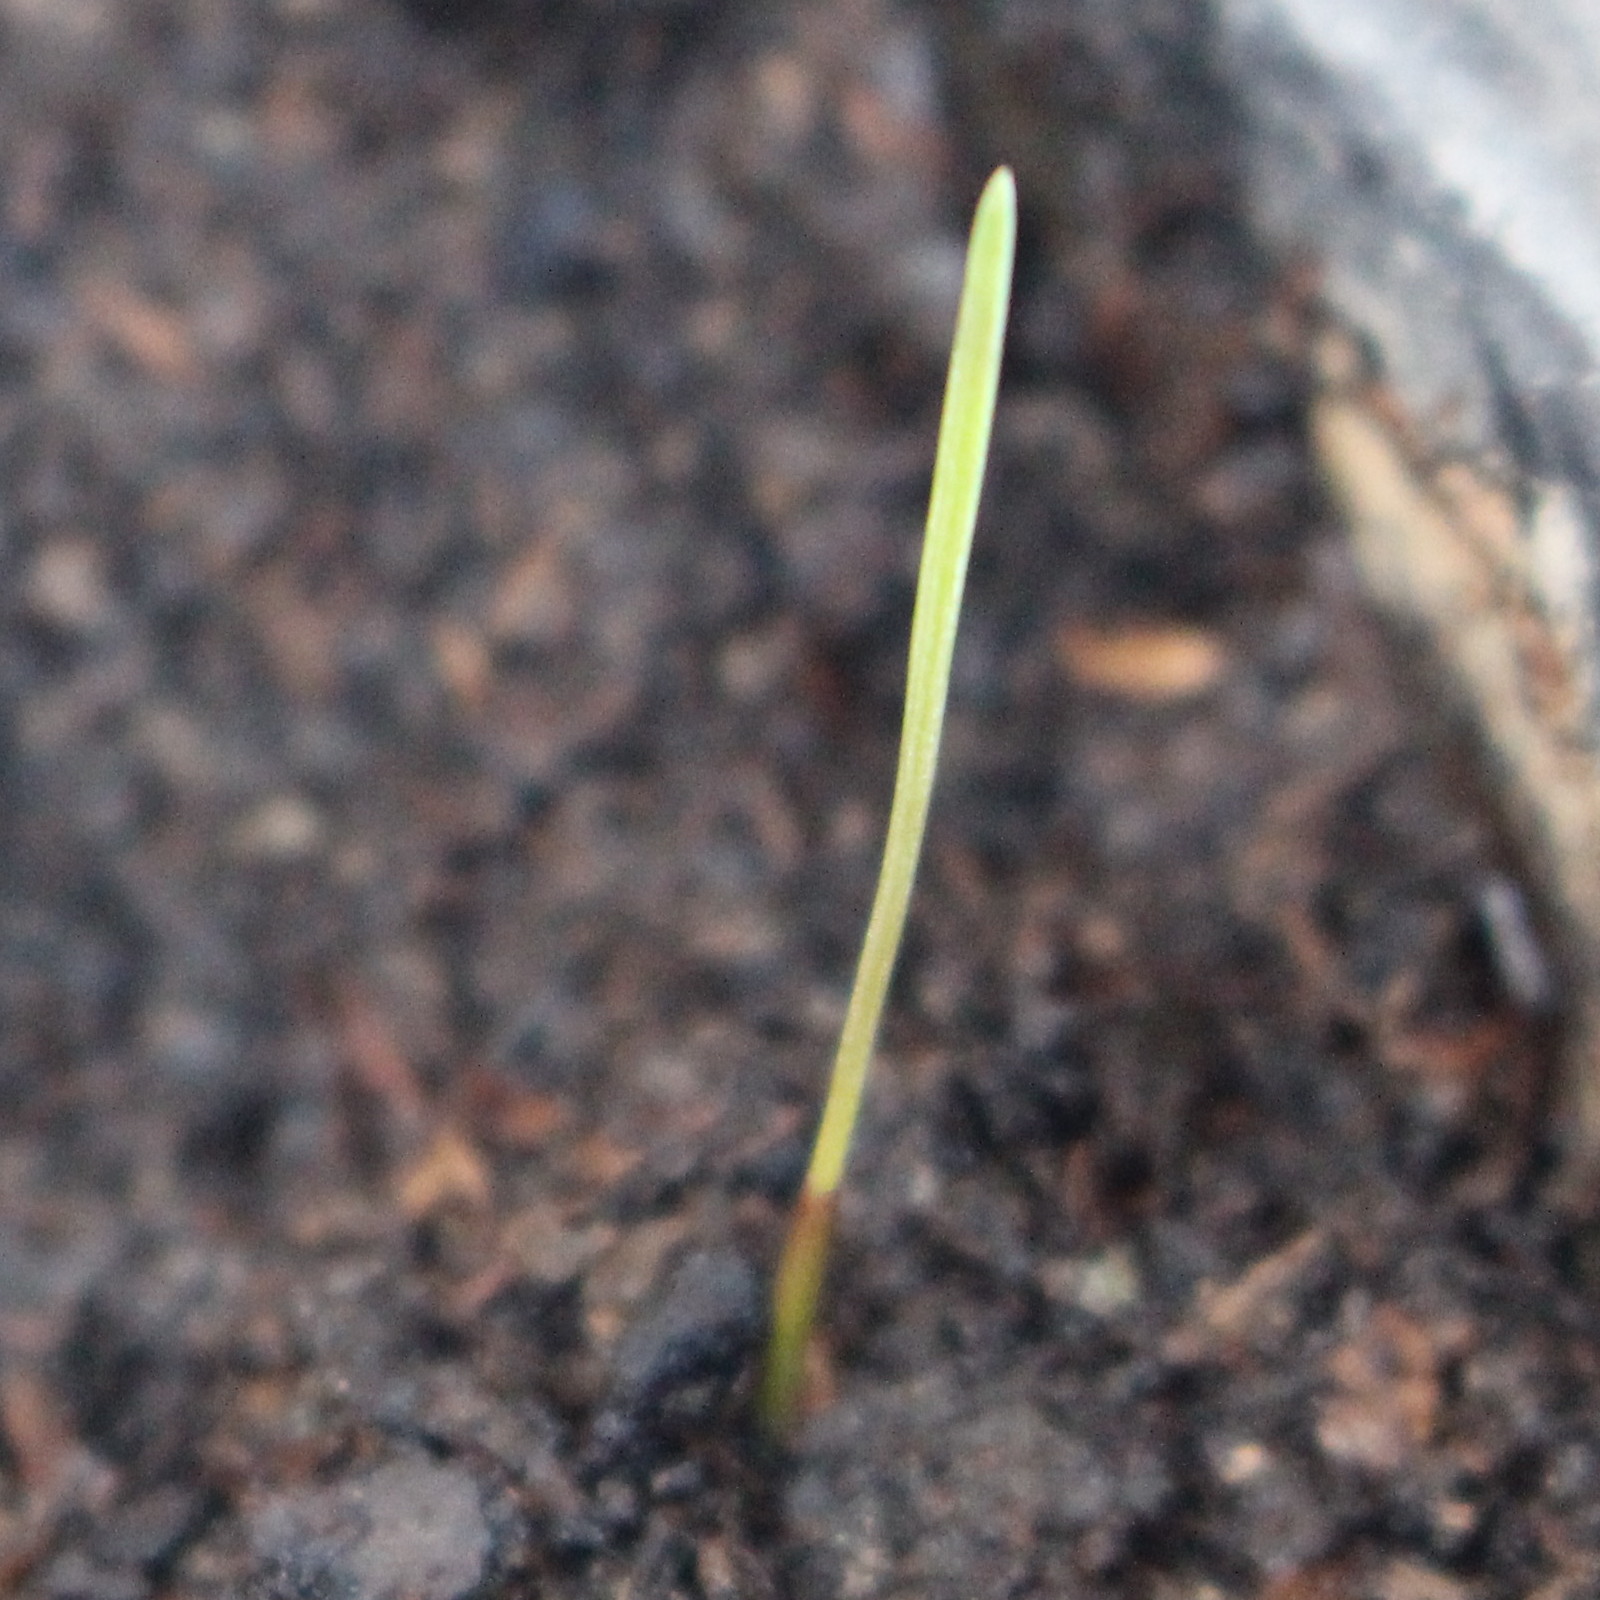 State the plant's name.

Lolium multiflorum
